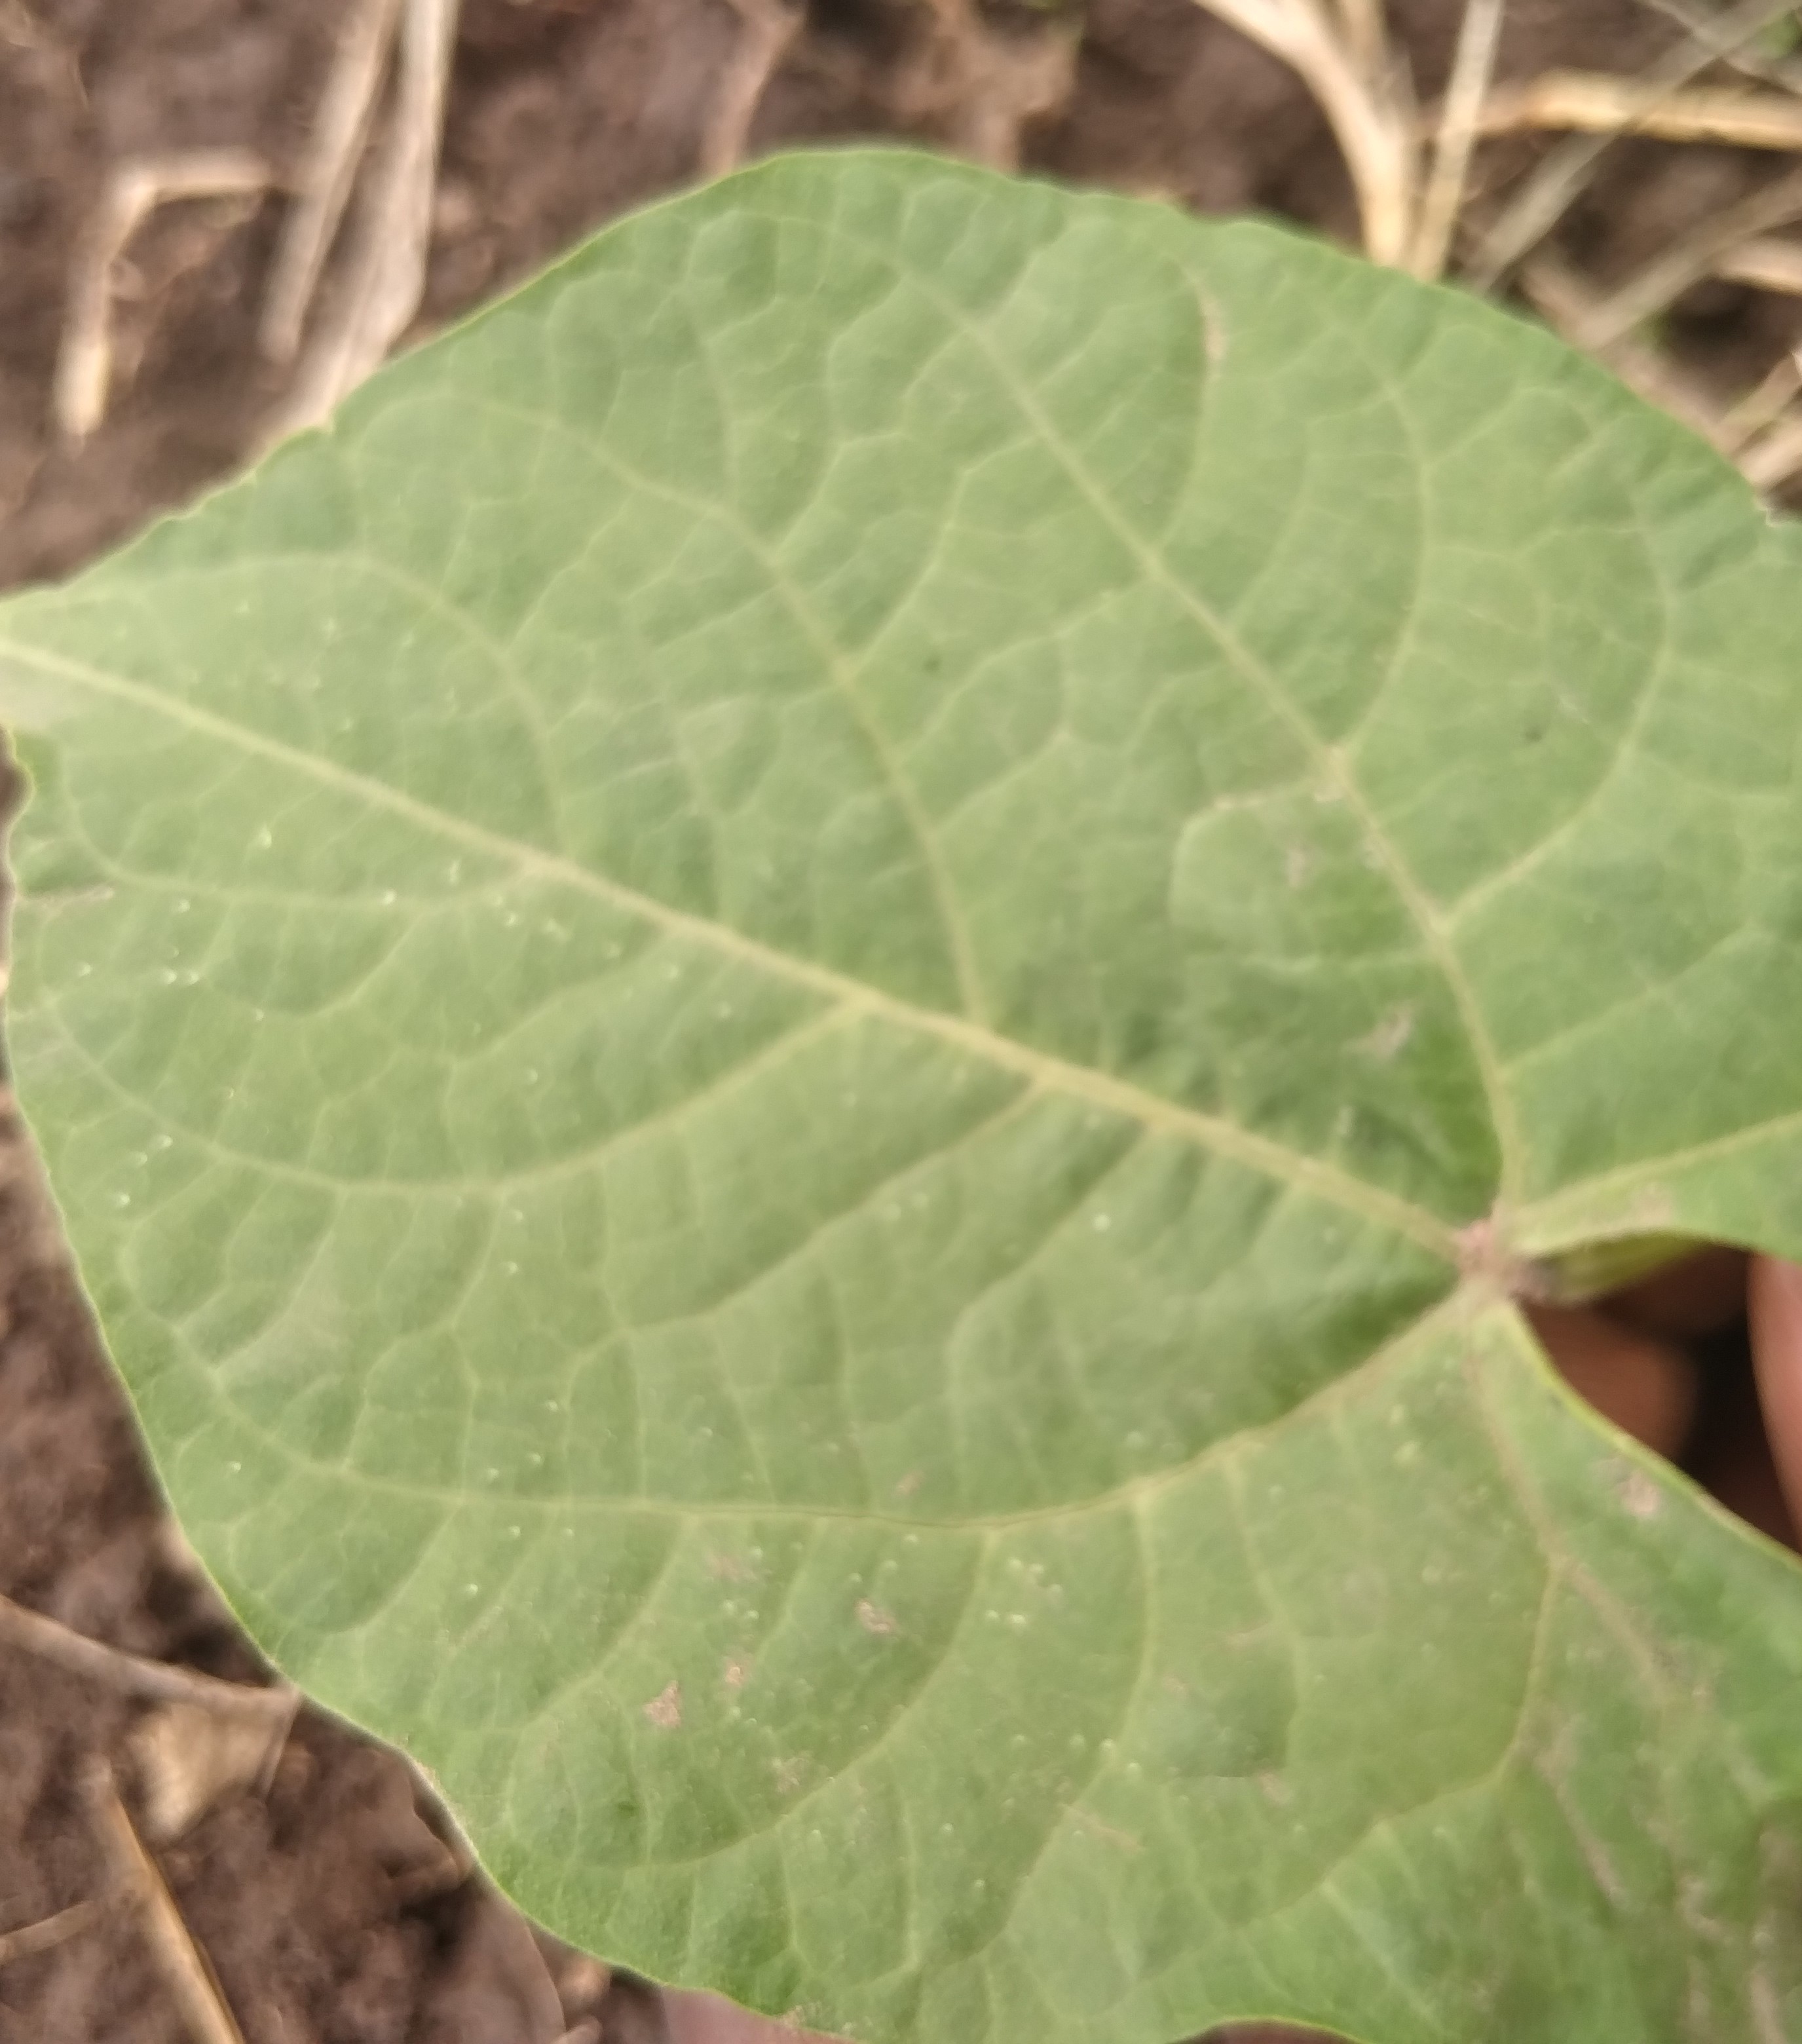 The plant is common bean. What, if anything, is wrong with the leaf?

healthy
